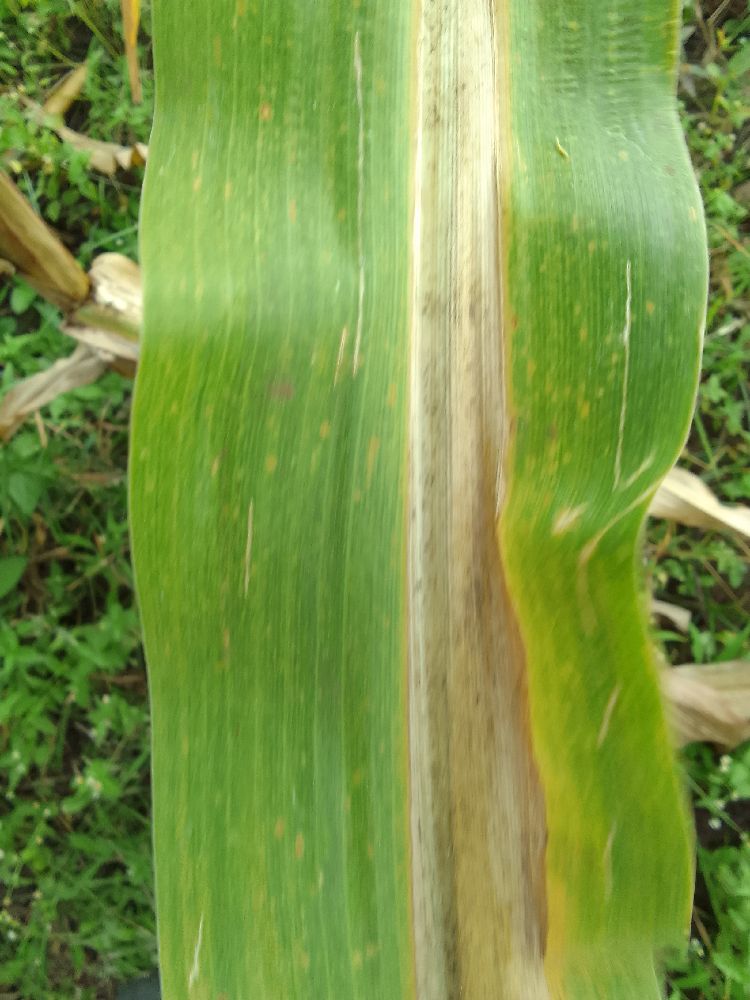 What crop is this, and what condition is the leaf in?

maize, maize lethal necrosis
